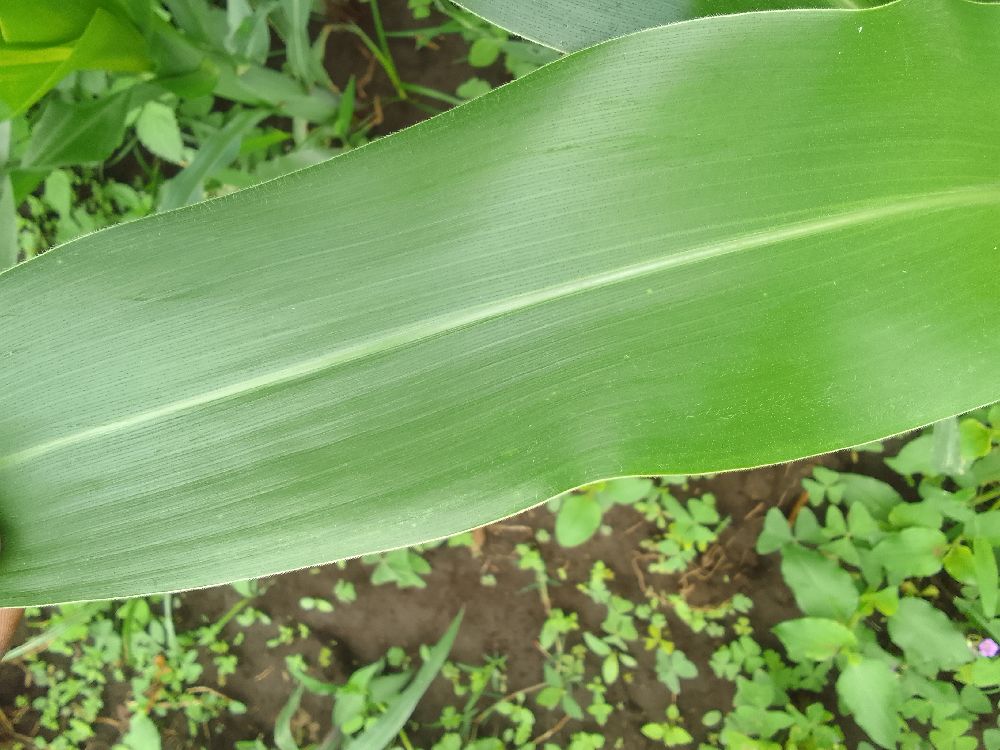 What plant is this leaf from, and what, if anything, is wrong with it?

maize, healthy
